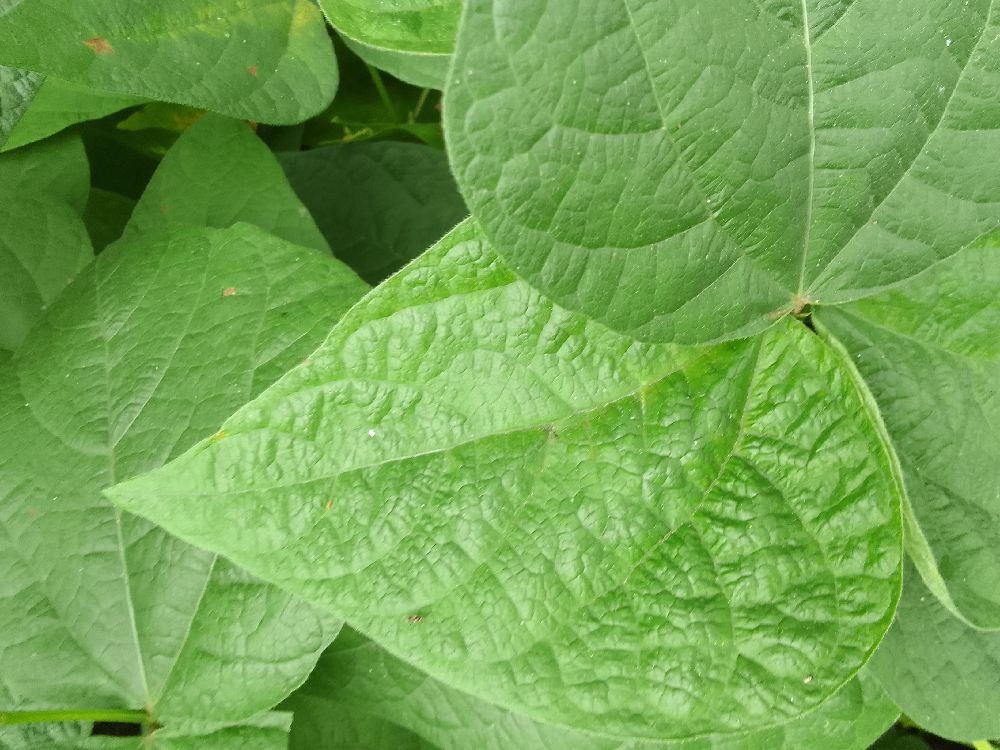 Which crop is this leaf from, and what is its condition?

common bean, healthy
